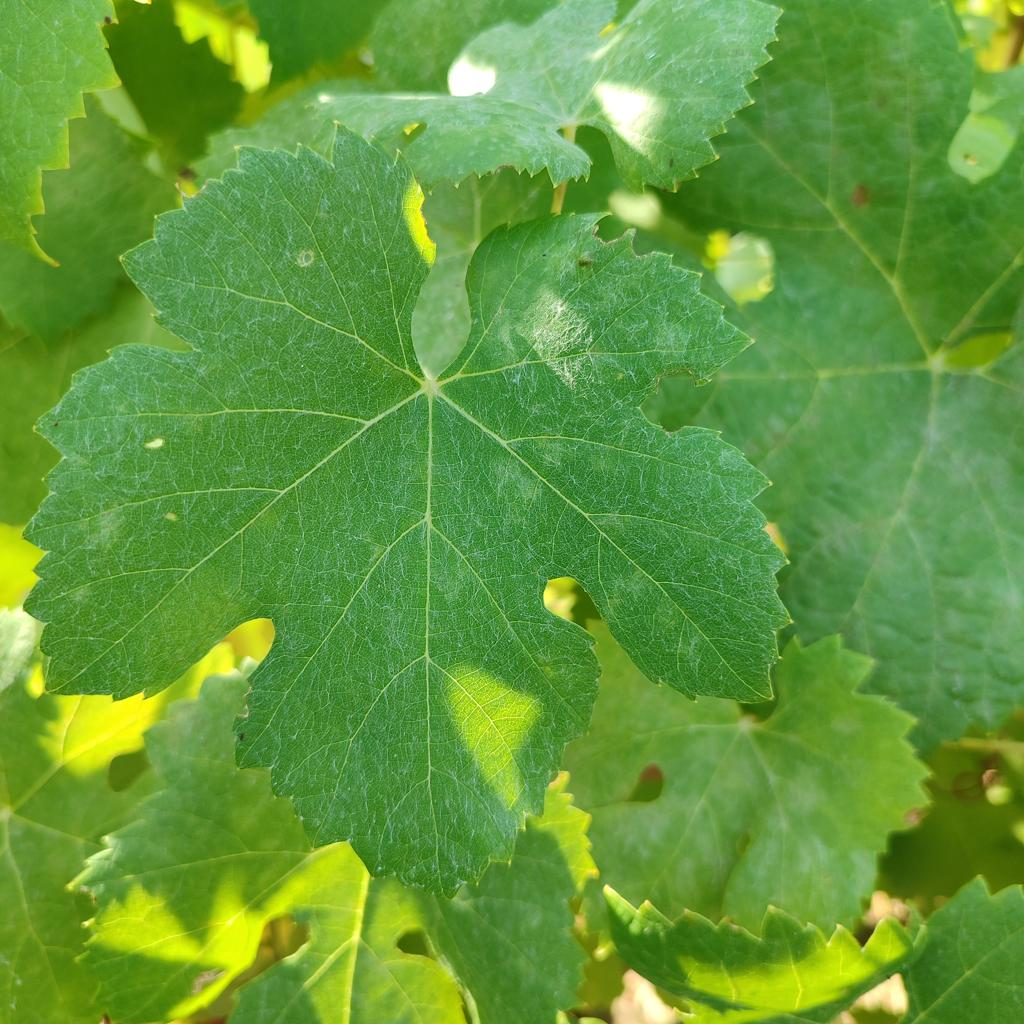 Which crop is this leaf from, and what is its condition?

grapevine, healthy
